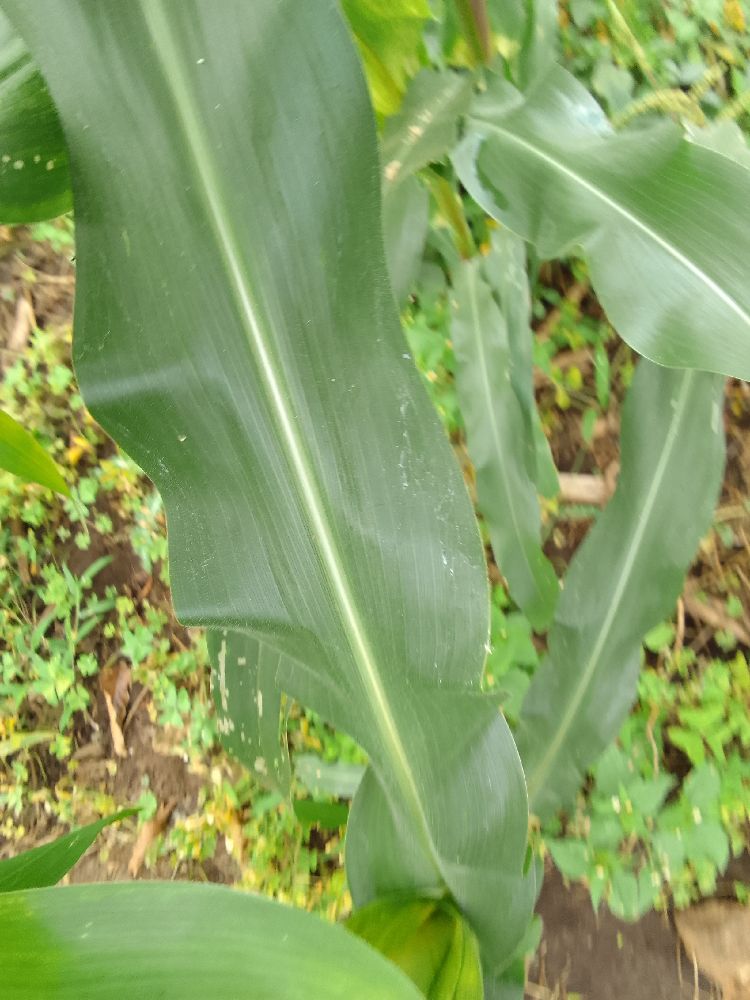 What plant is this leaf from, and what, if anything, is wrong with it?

maize, healthy
